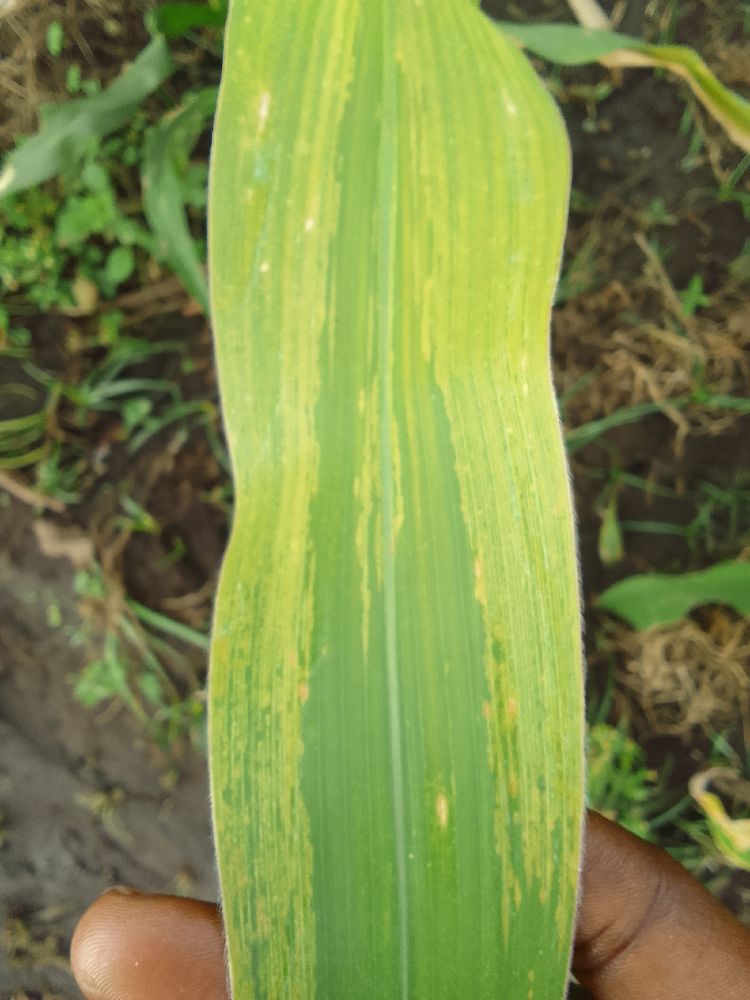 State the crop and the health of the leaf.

maize, maize lethal necrosis
